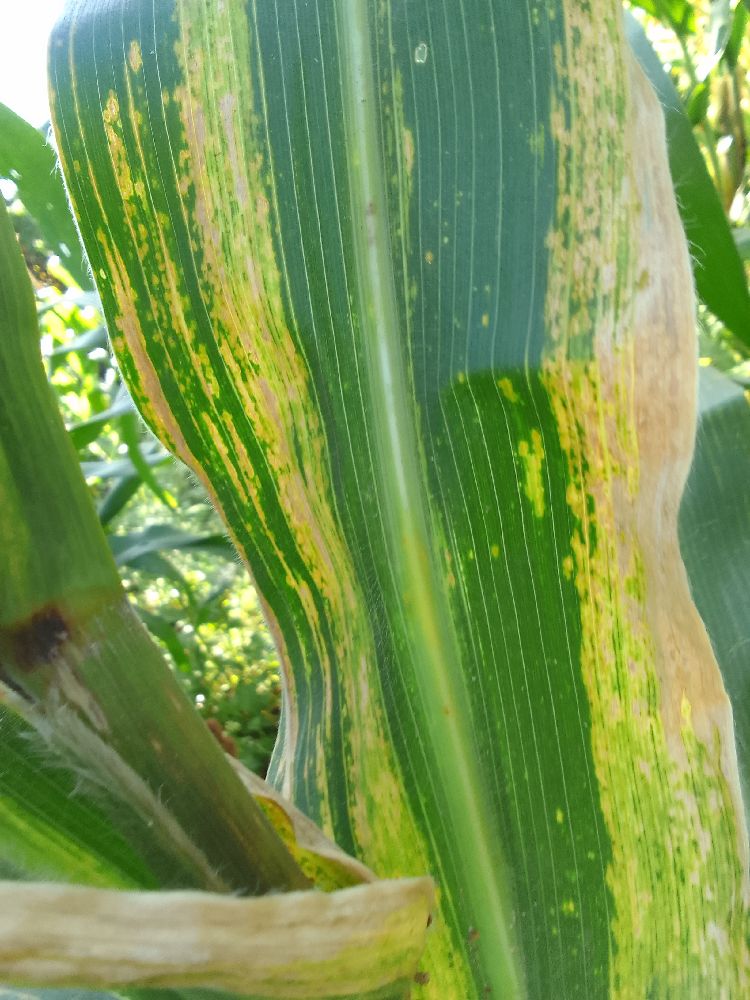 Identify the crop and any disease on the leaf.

maize, maize lethal necrosis
